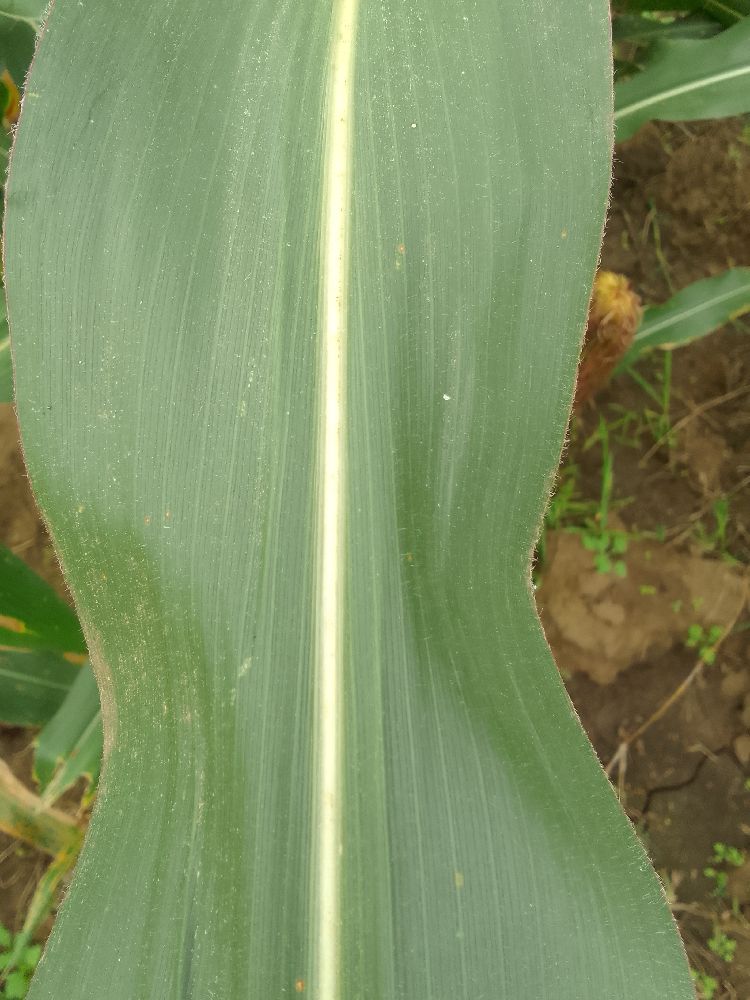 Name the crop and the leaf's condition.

maize, healthy
